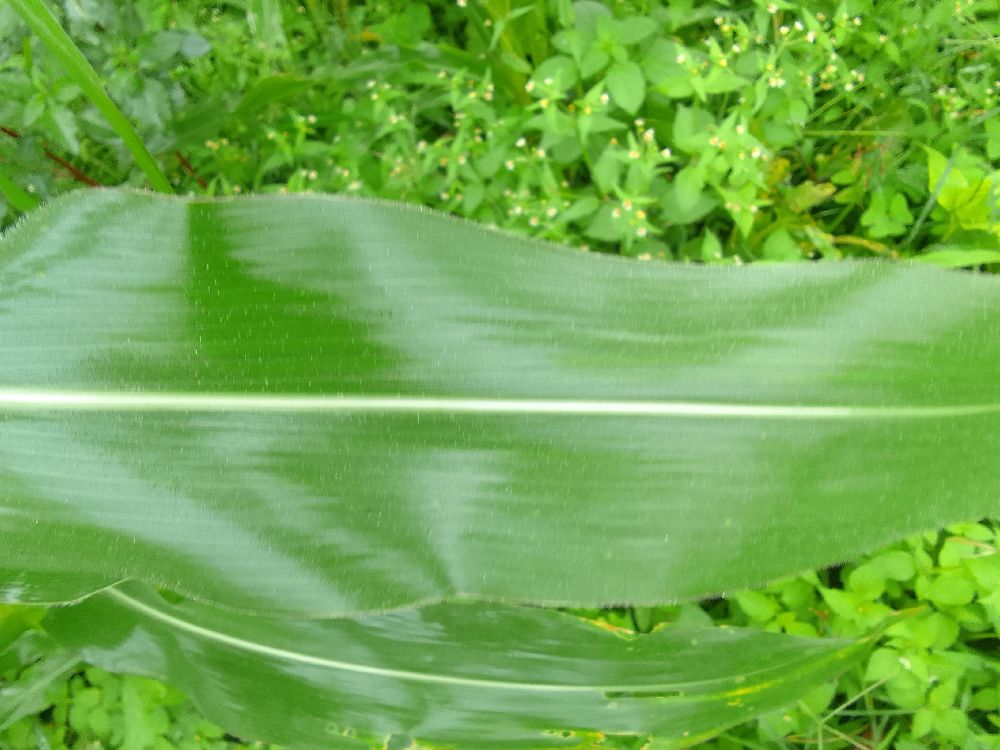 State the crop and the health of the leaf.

maize, healthy
